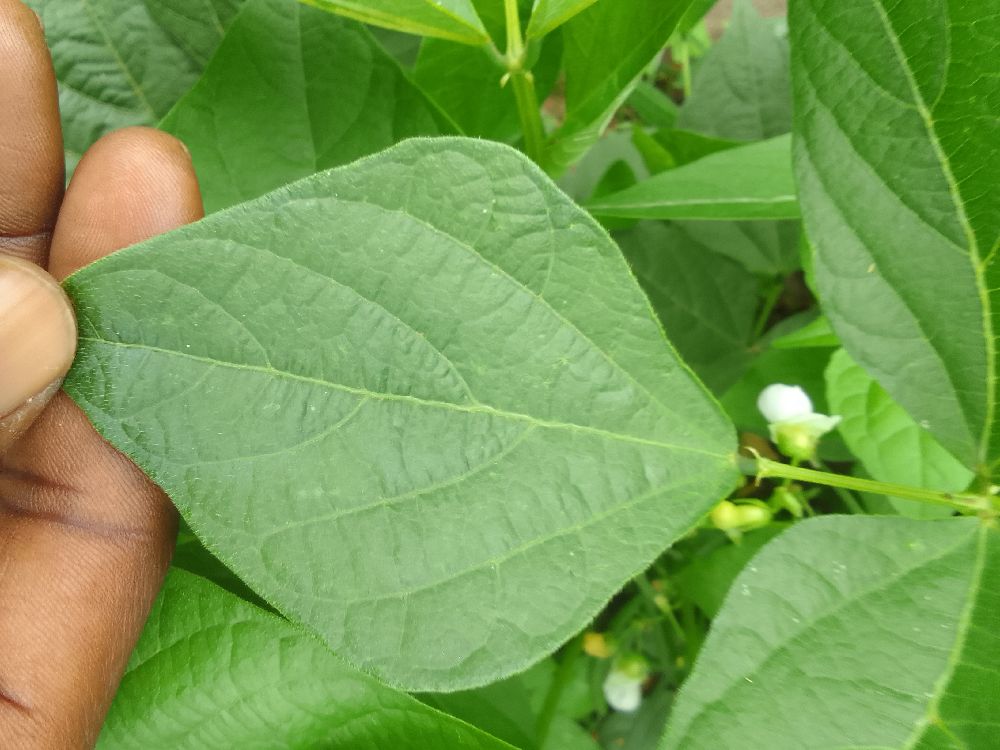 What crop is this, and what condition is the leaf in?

common bean, healthy
